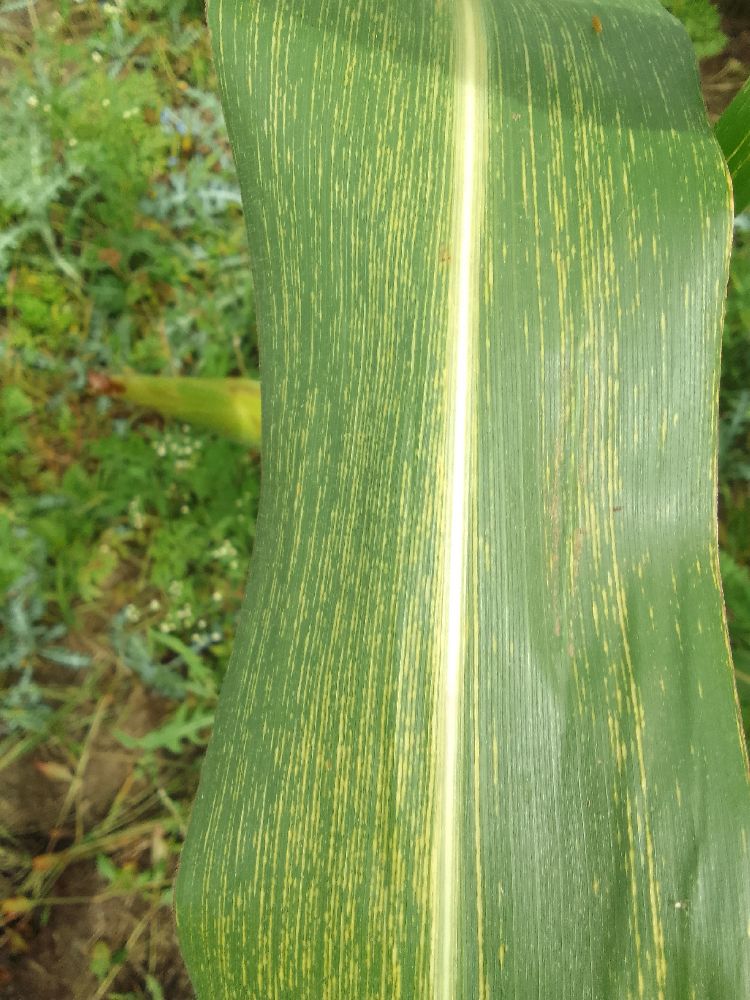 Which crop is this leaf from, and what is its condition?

maize, maize streak virus
